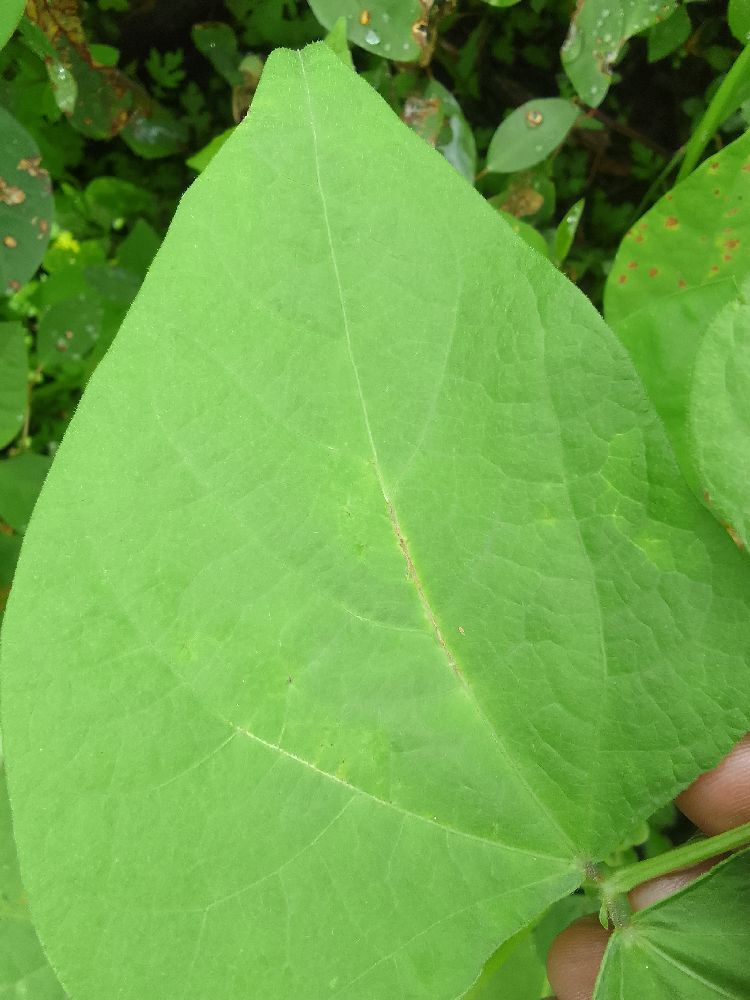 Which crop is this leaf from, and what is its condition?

common bean, healthy
